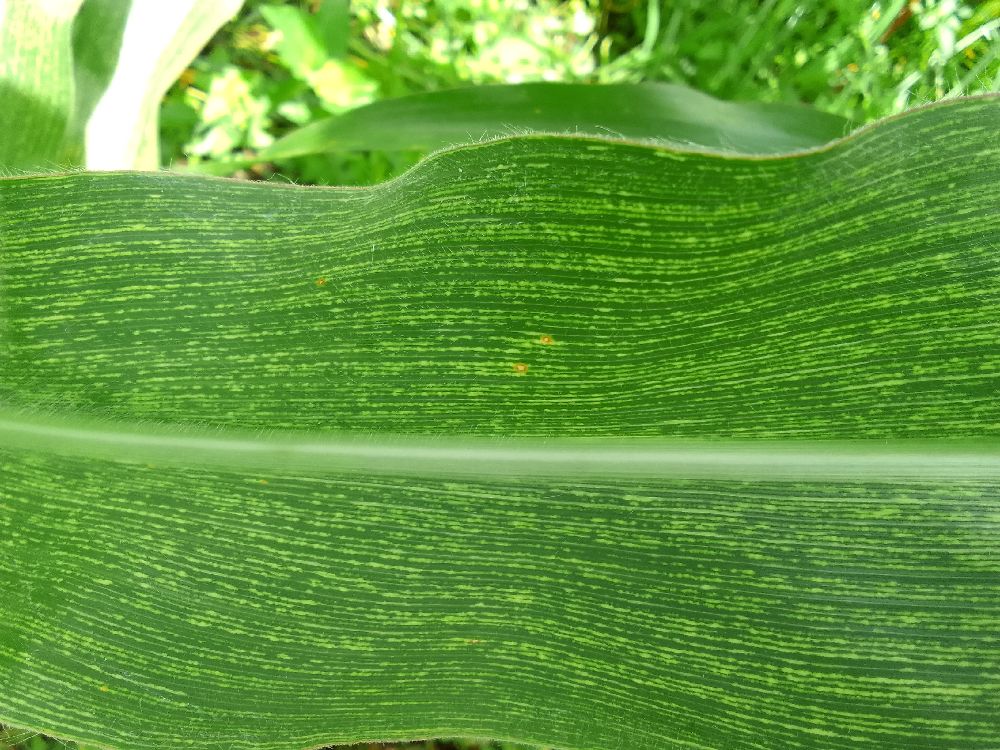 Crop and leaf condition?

maize, maize streak virus
